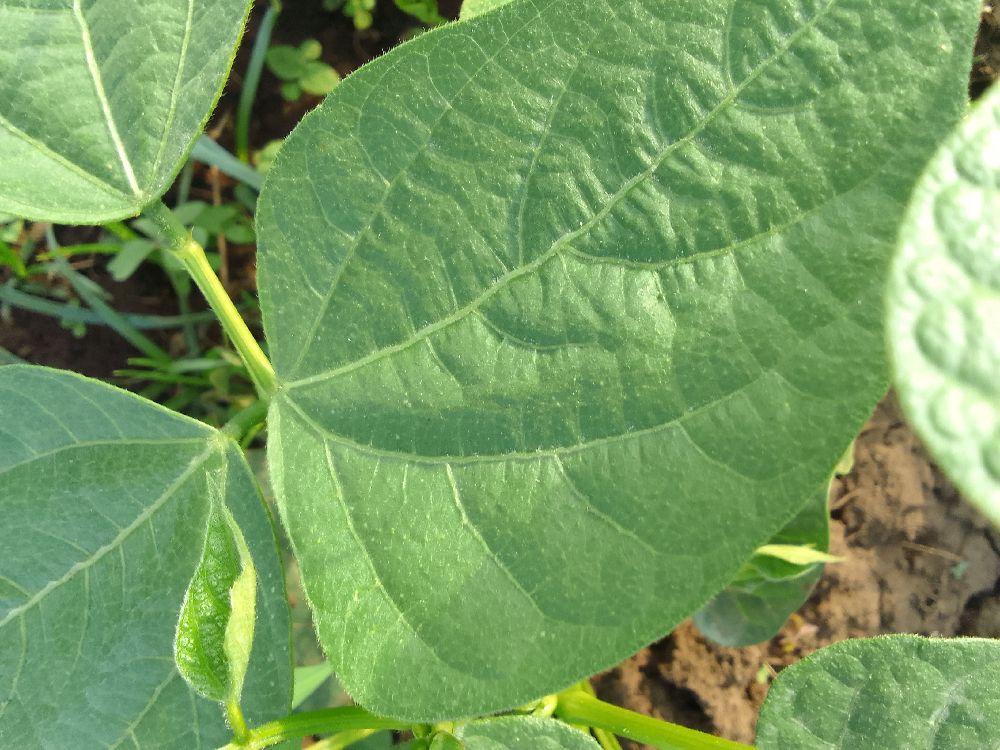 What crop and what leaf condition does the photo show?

common bean, healthy
